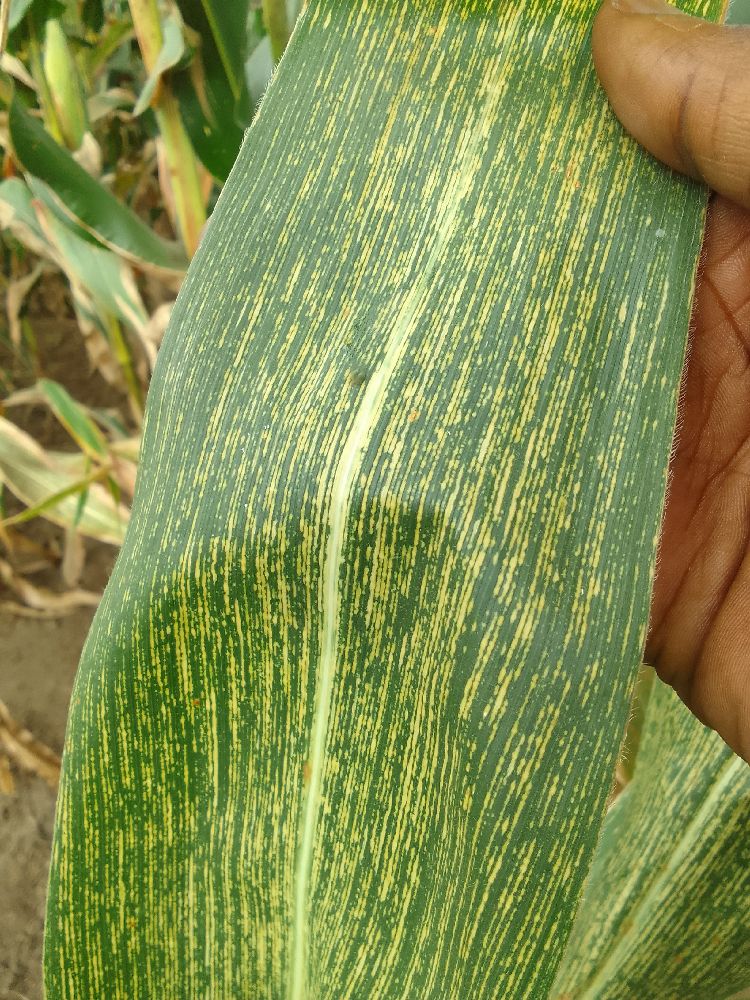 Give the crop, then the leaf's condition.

maize, maize streak virus
